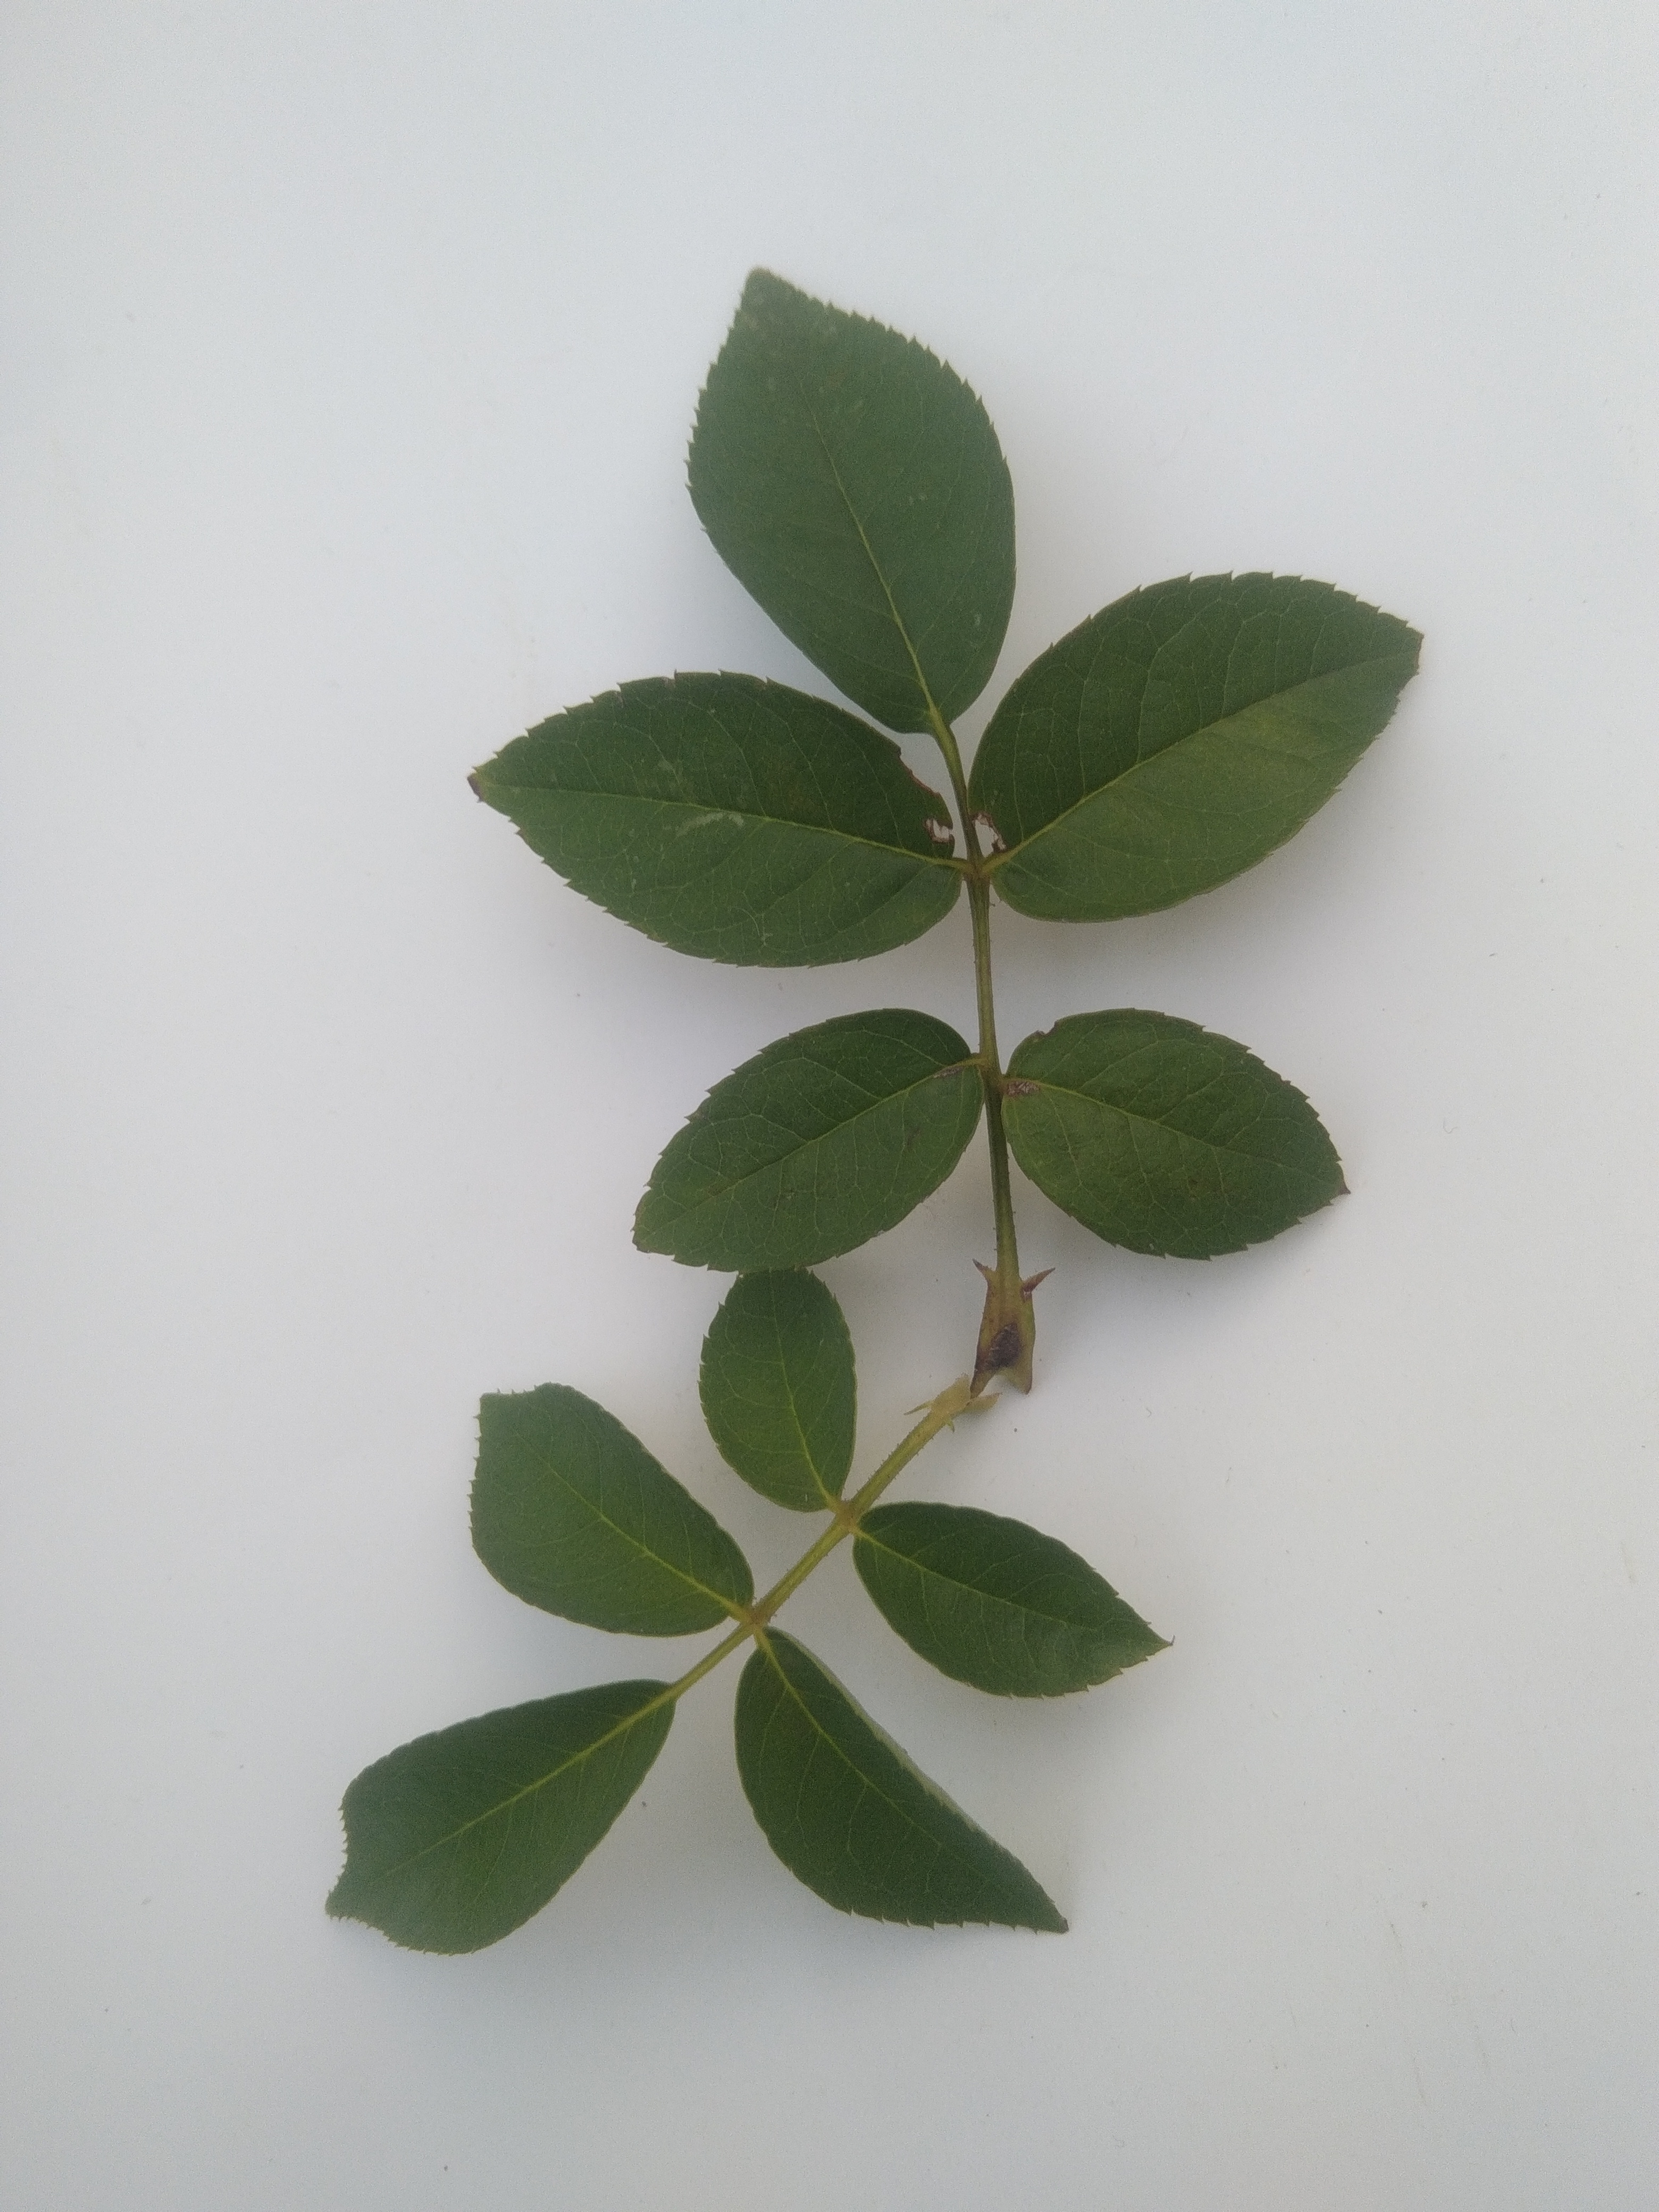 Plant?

rose
